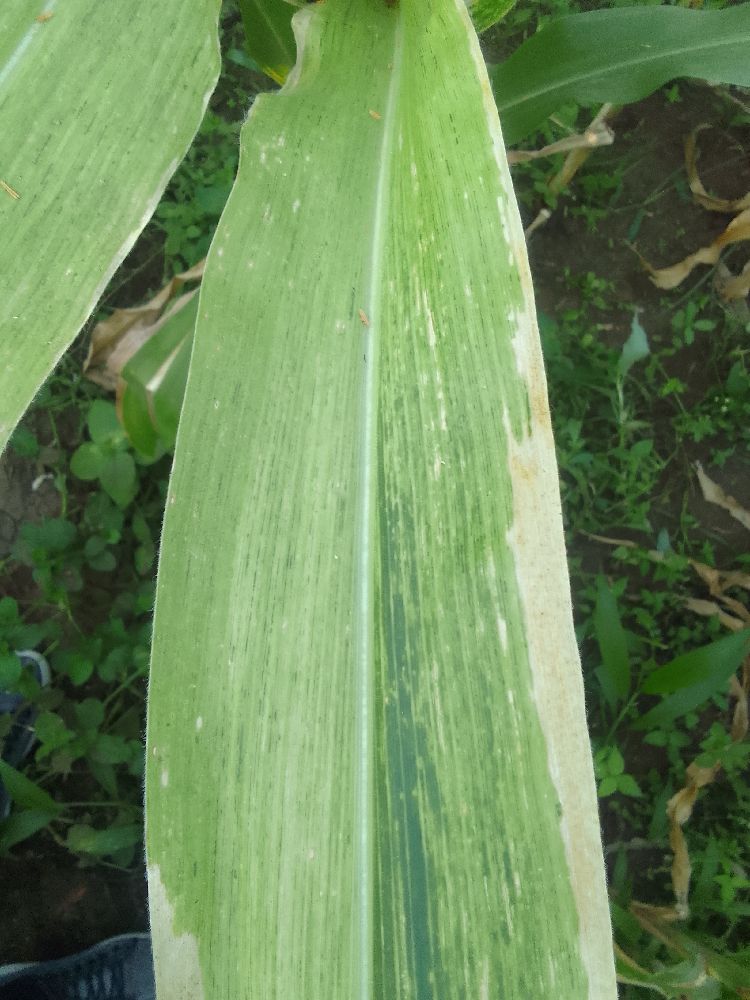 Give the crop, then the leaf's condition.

maize, maize lethal necrosis
